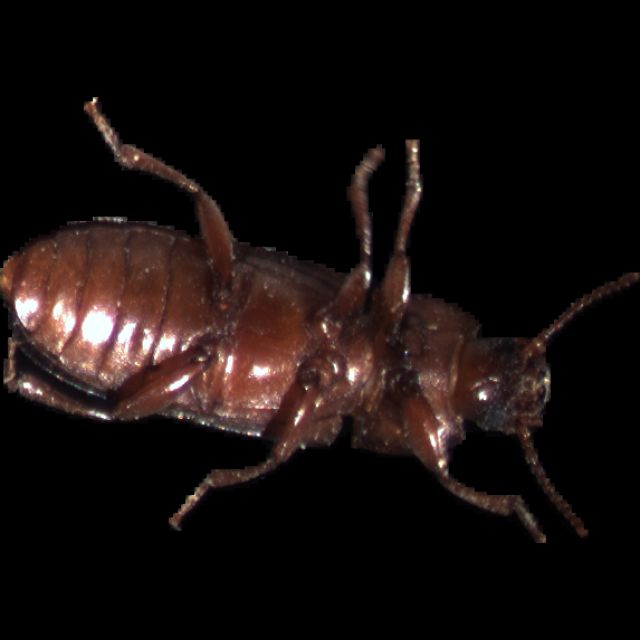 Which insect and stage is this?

mealworm beetle
